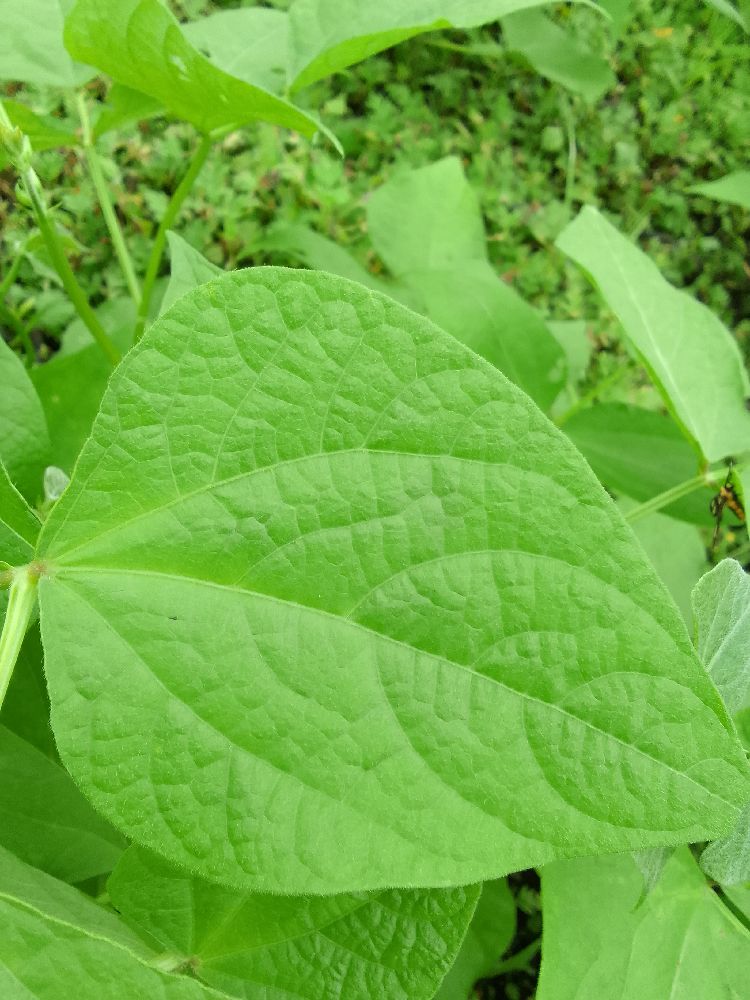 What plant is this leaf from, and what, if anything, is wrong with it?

common bean, healthy
